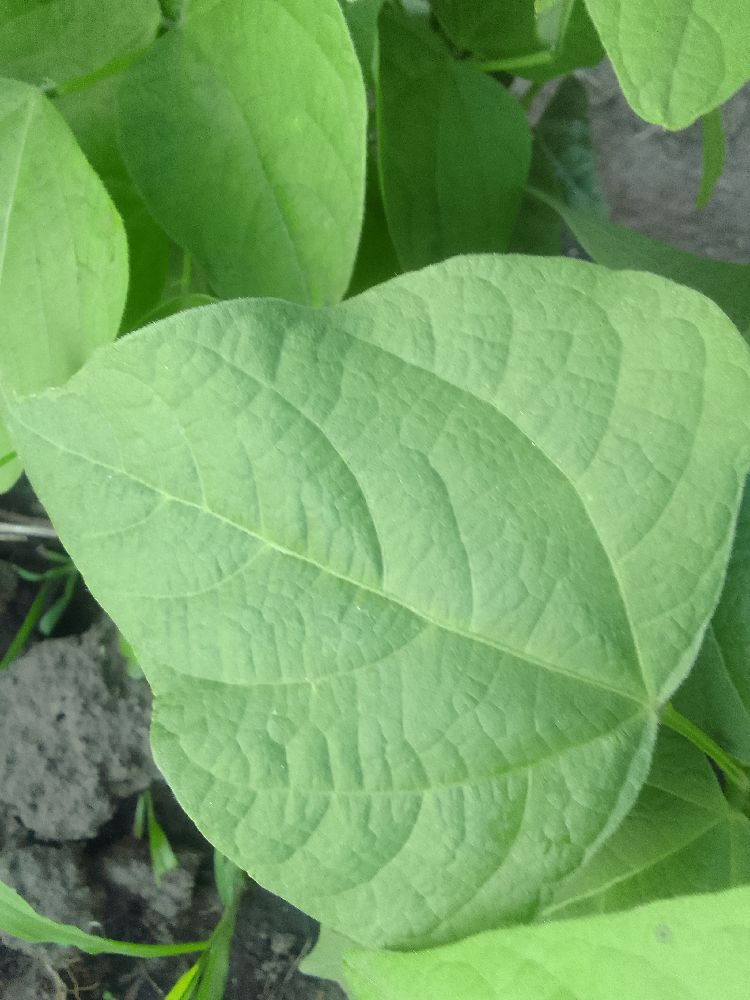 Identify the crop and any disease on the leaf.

common bean, healthy
